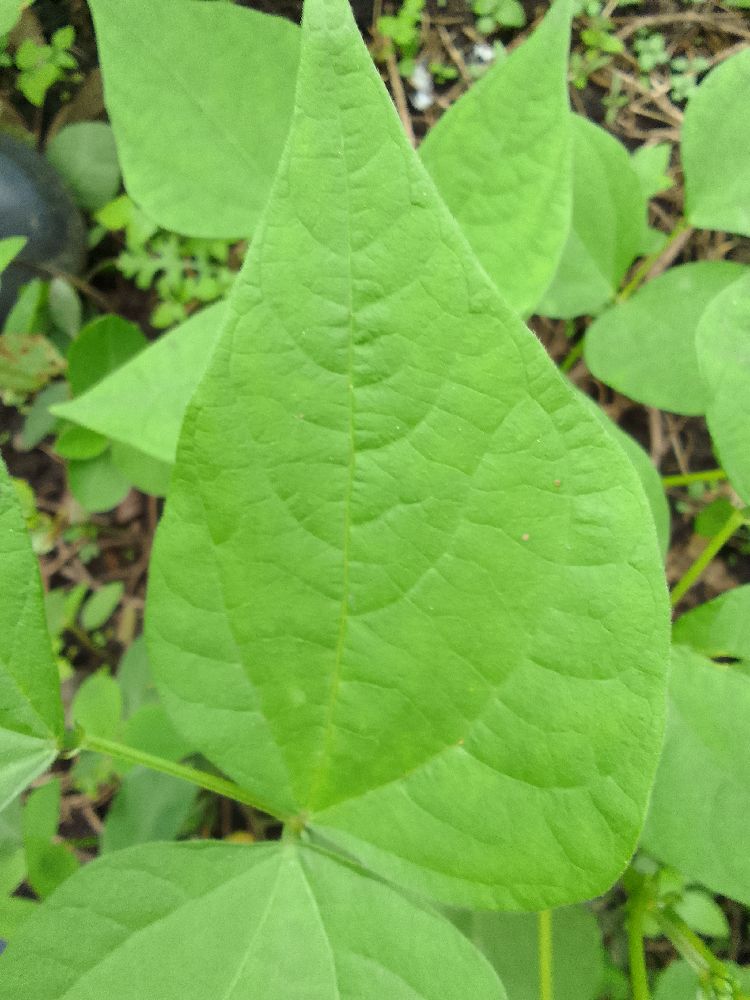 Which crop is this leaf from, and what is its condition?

common bean, healthy
